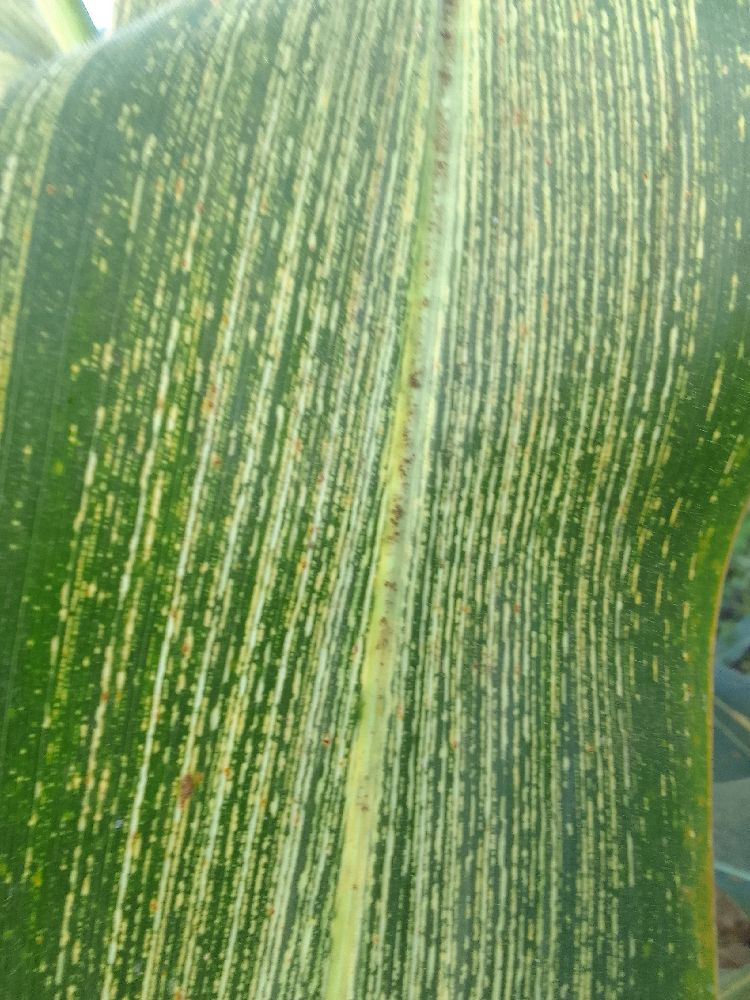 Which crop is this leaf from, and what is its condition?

maize, maize streak virus
